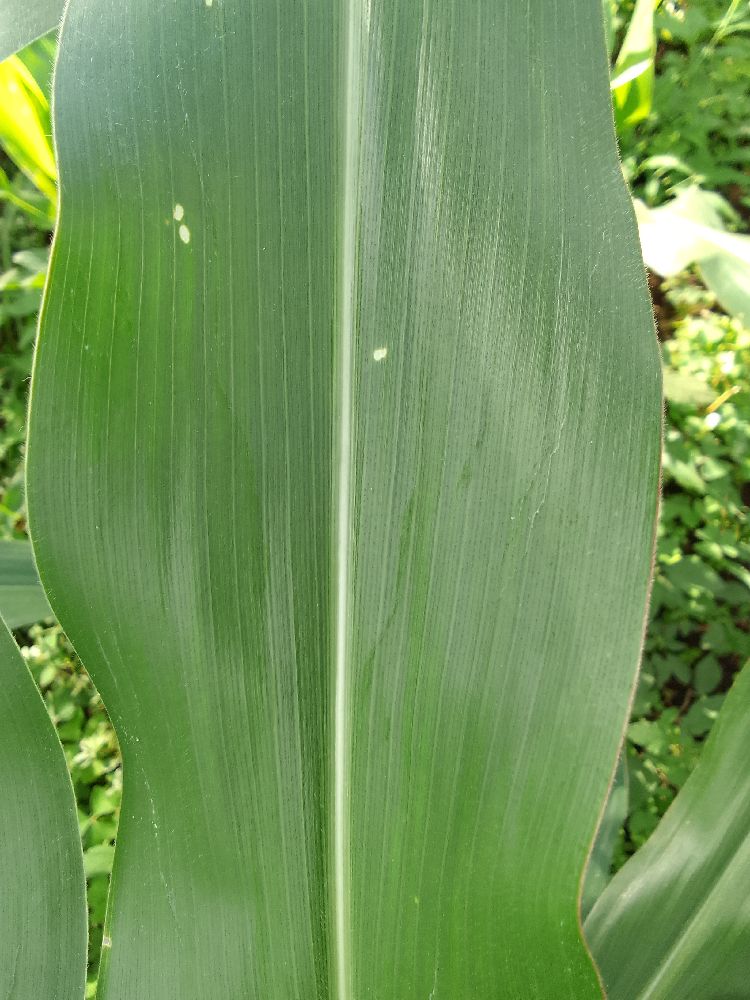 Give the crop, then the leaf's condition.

maize, healthy
